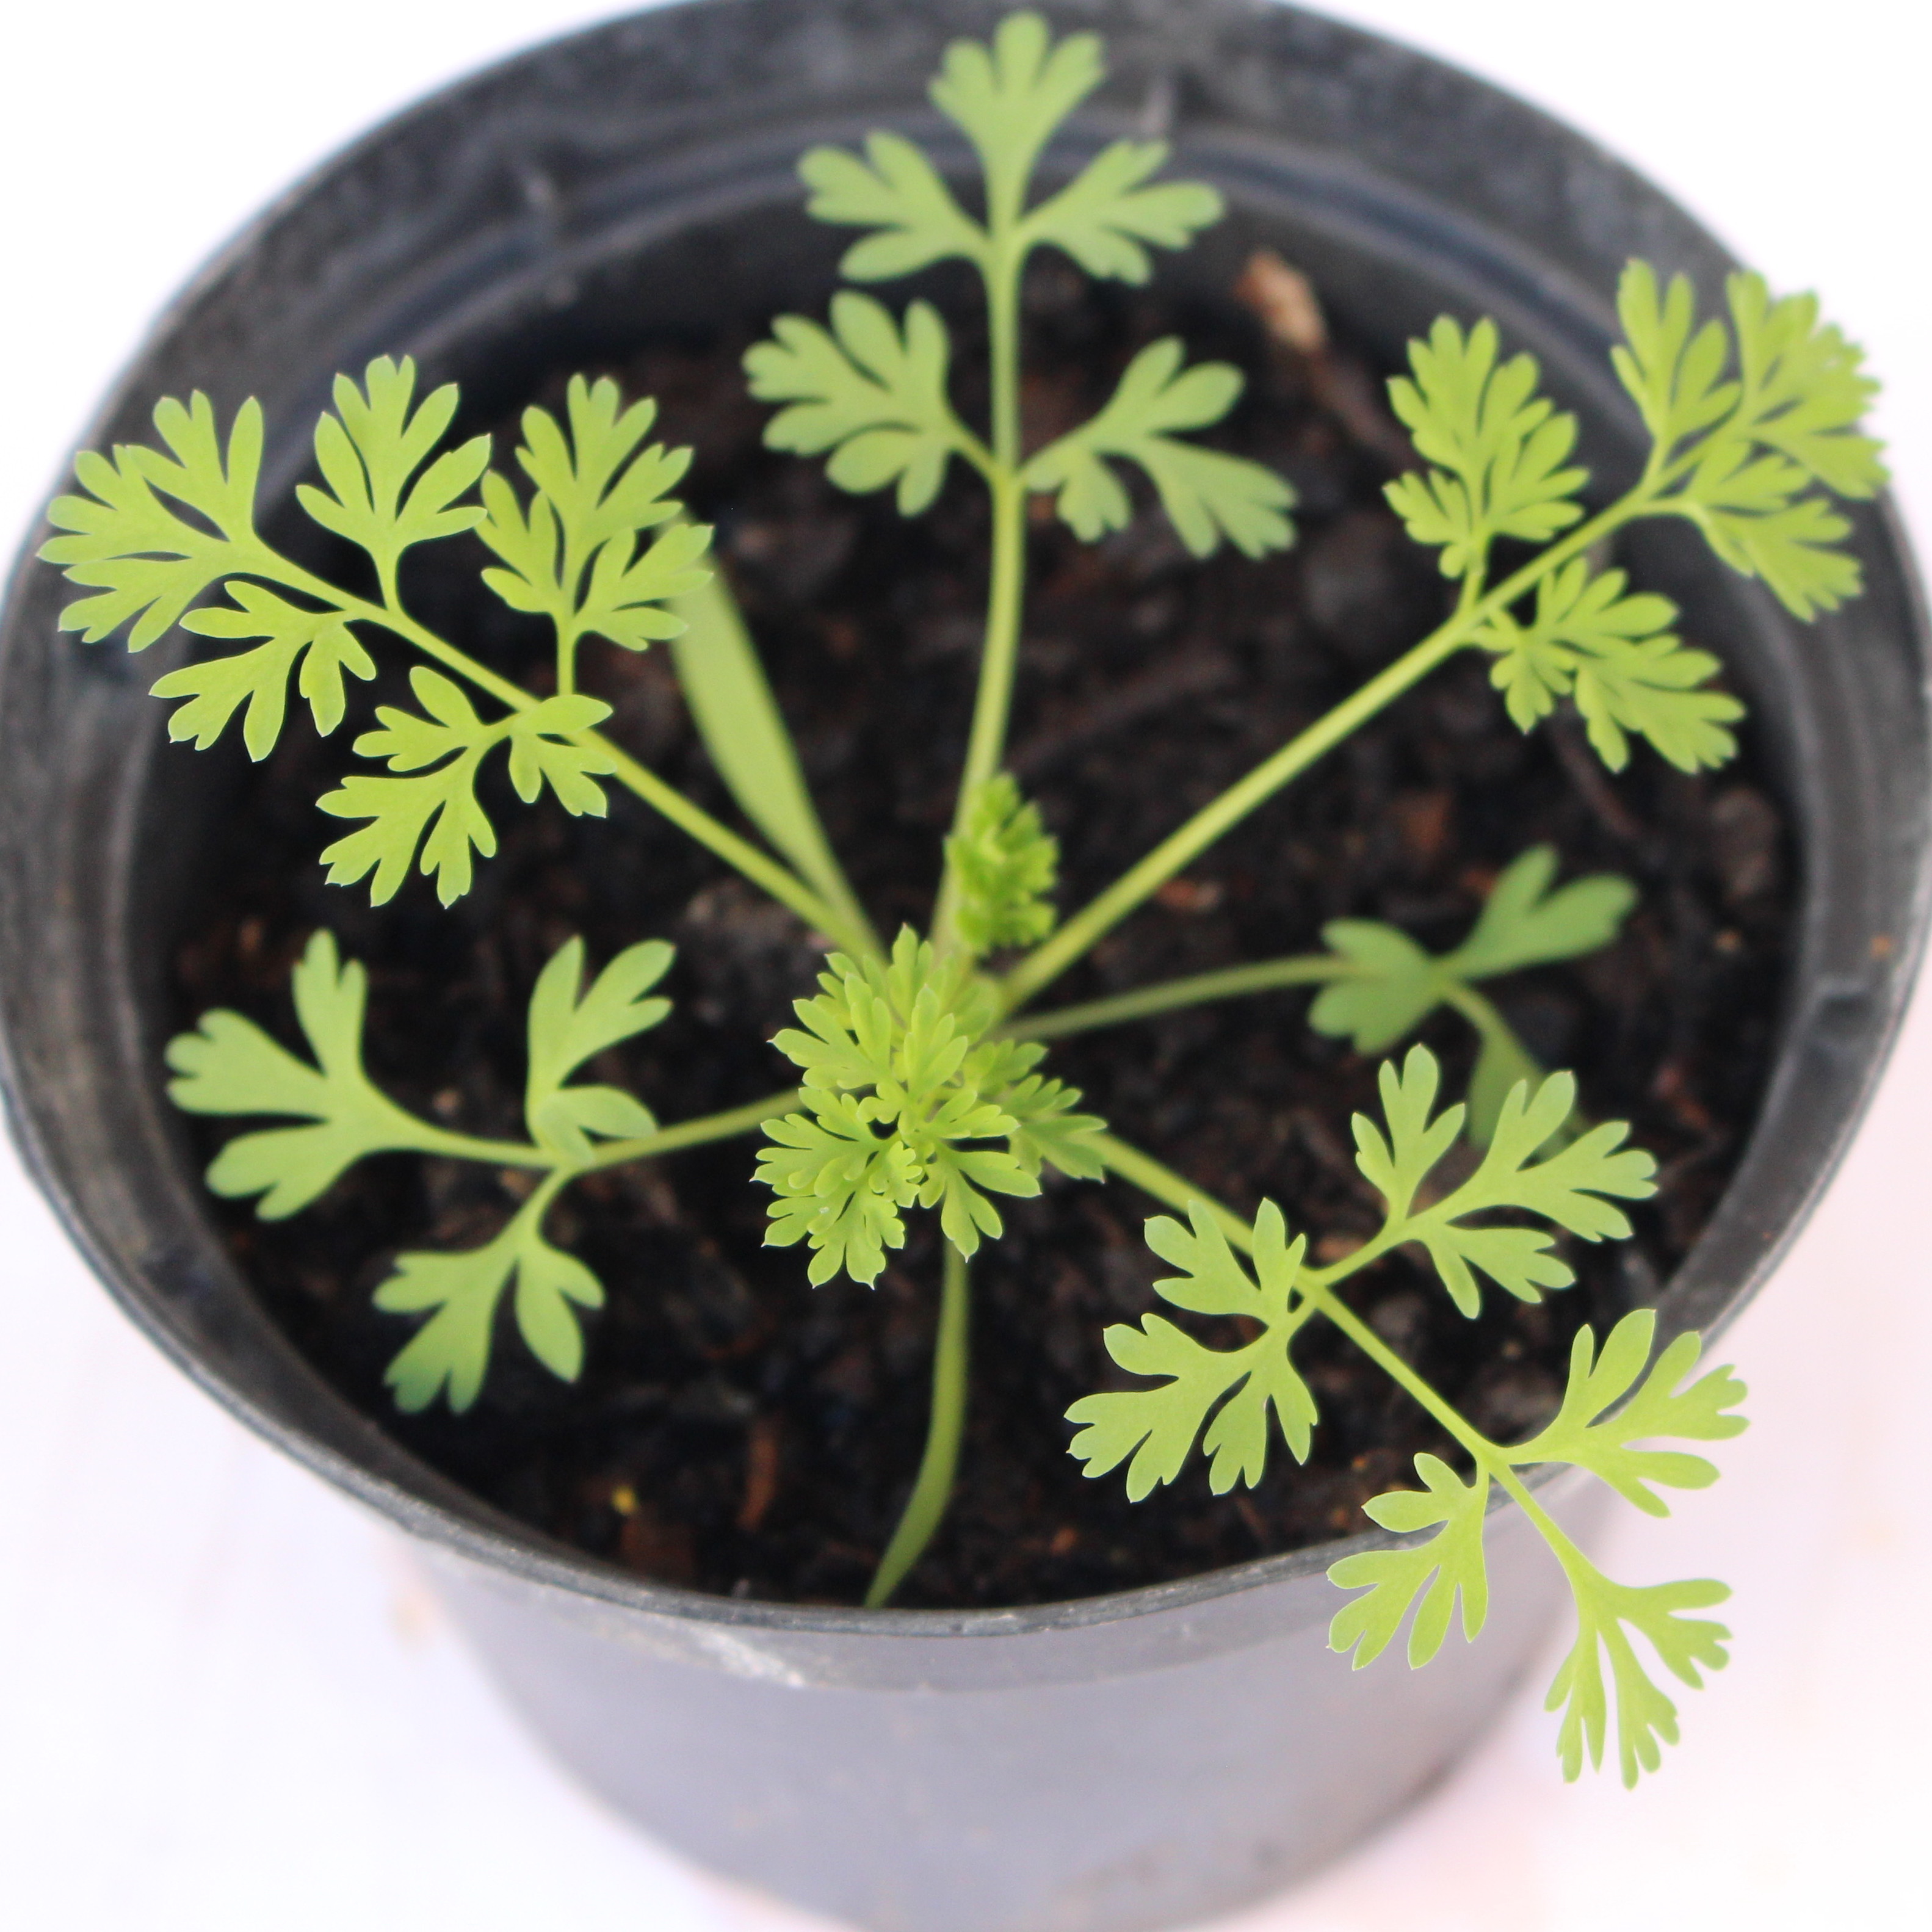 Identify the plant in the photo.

Fumaria officinalis
